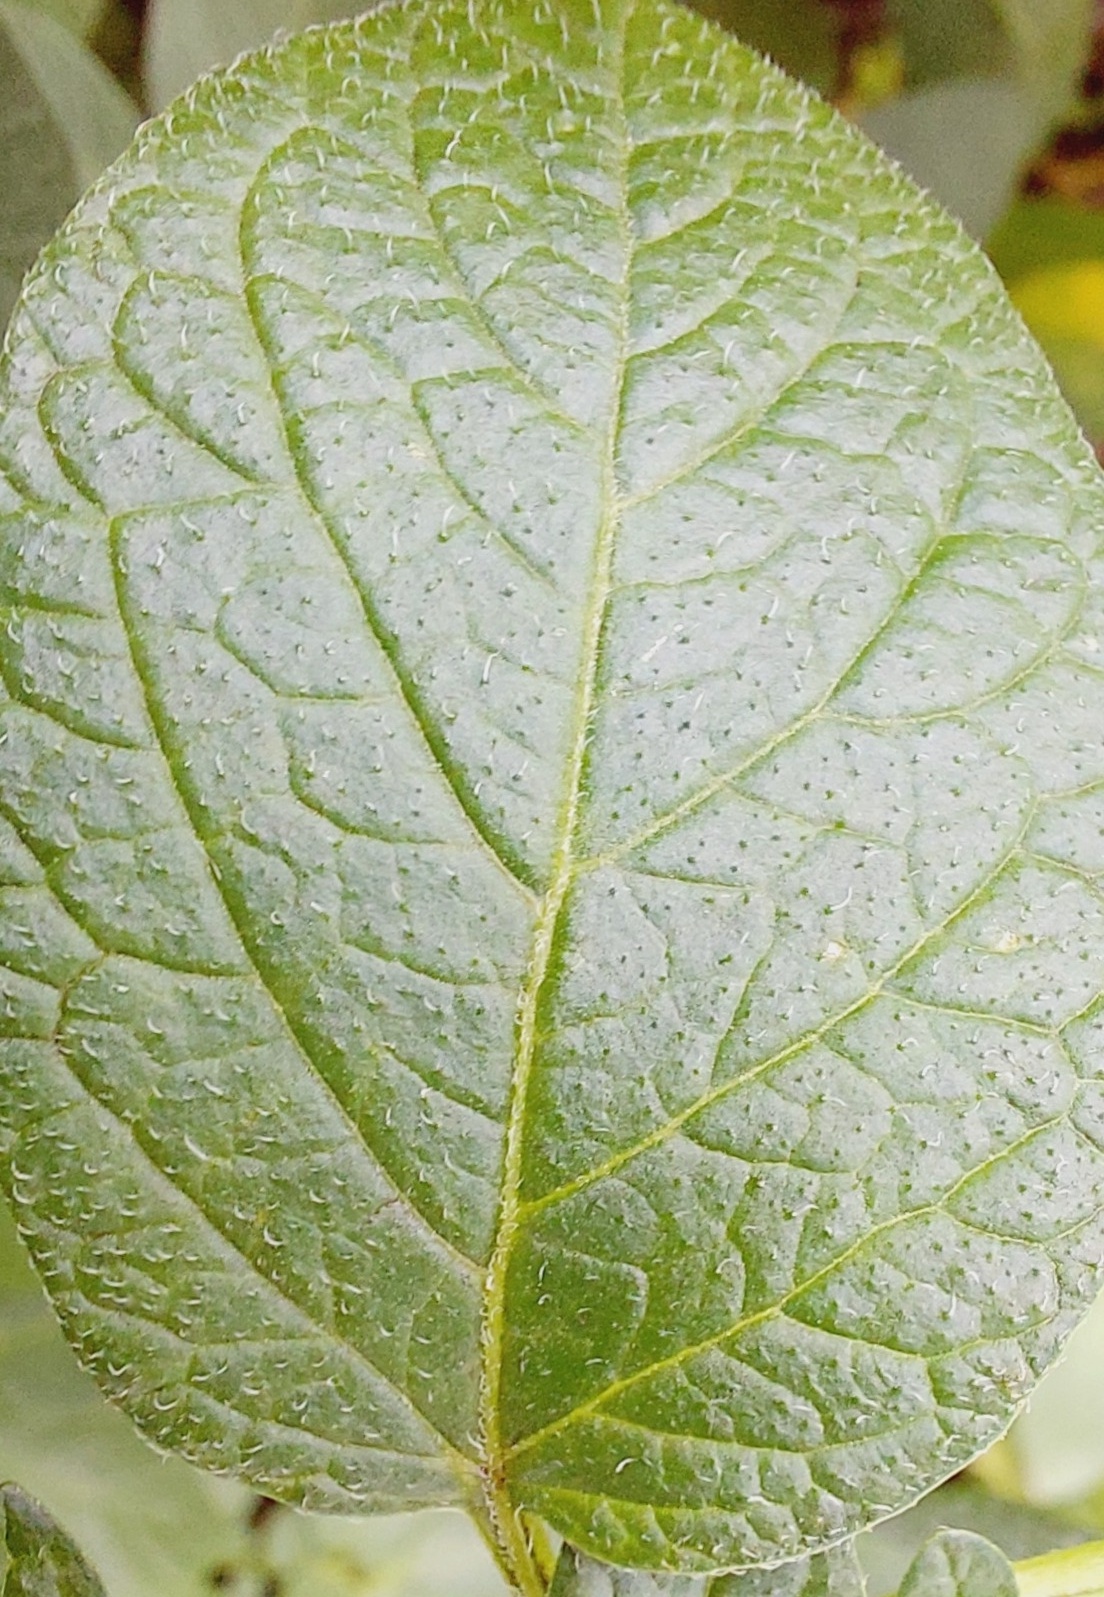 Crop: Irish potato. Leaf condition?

healthy
